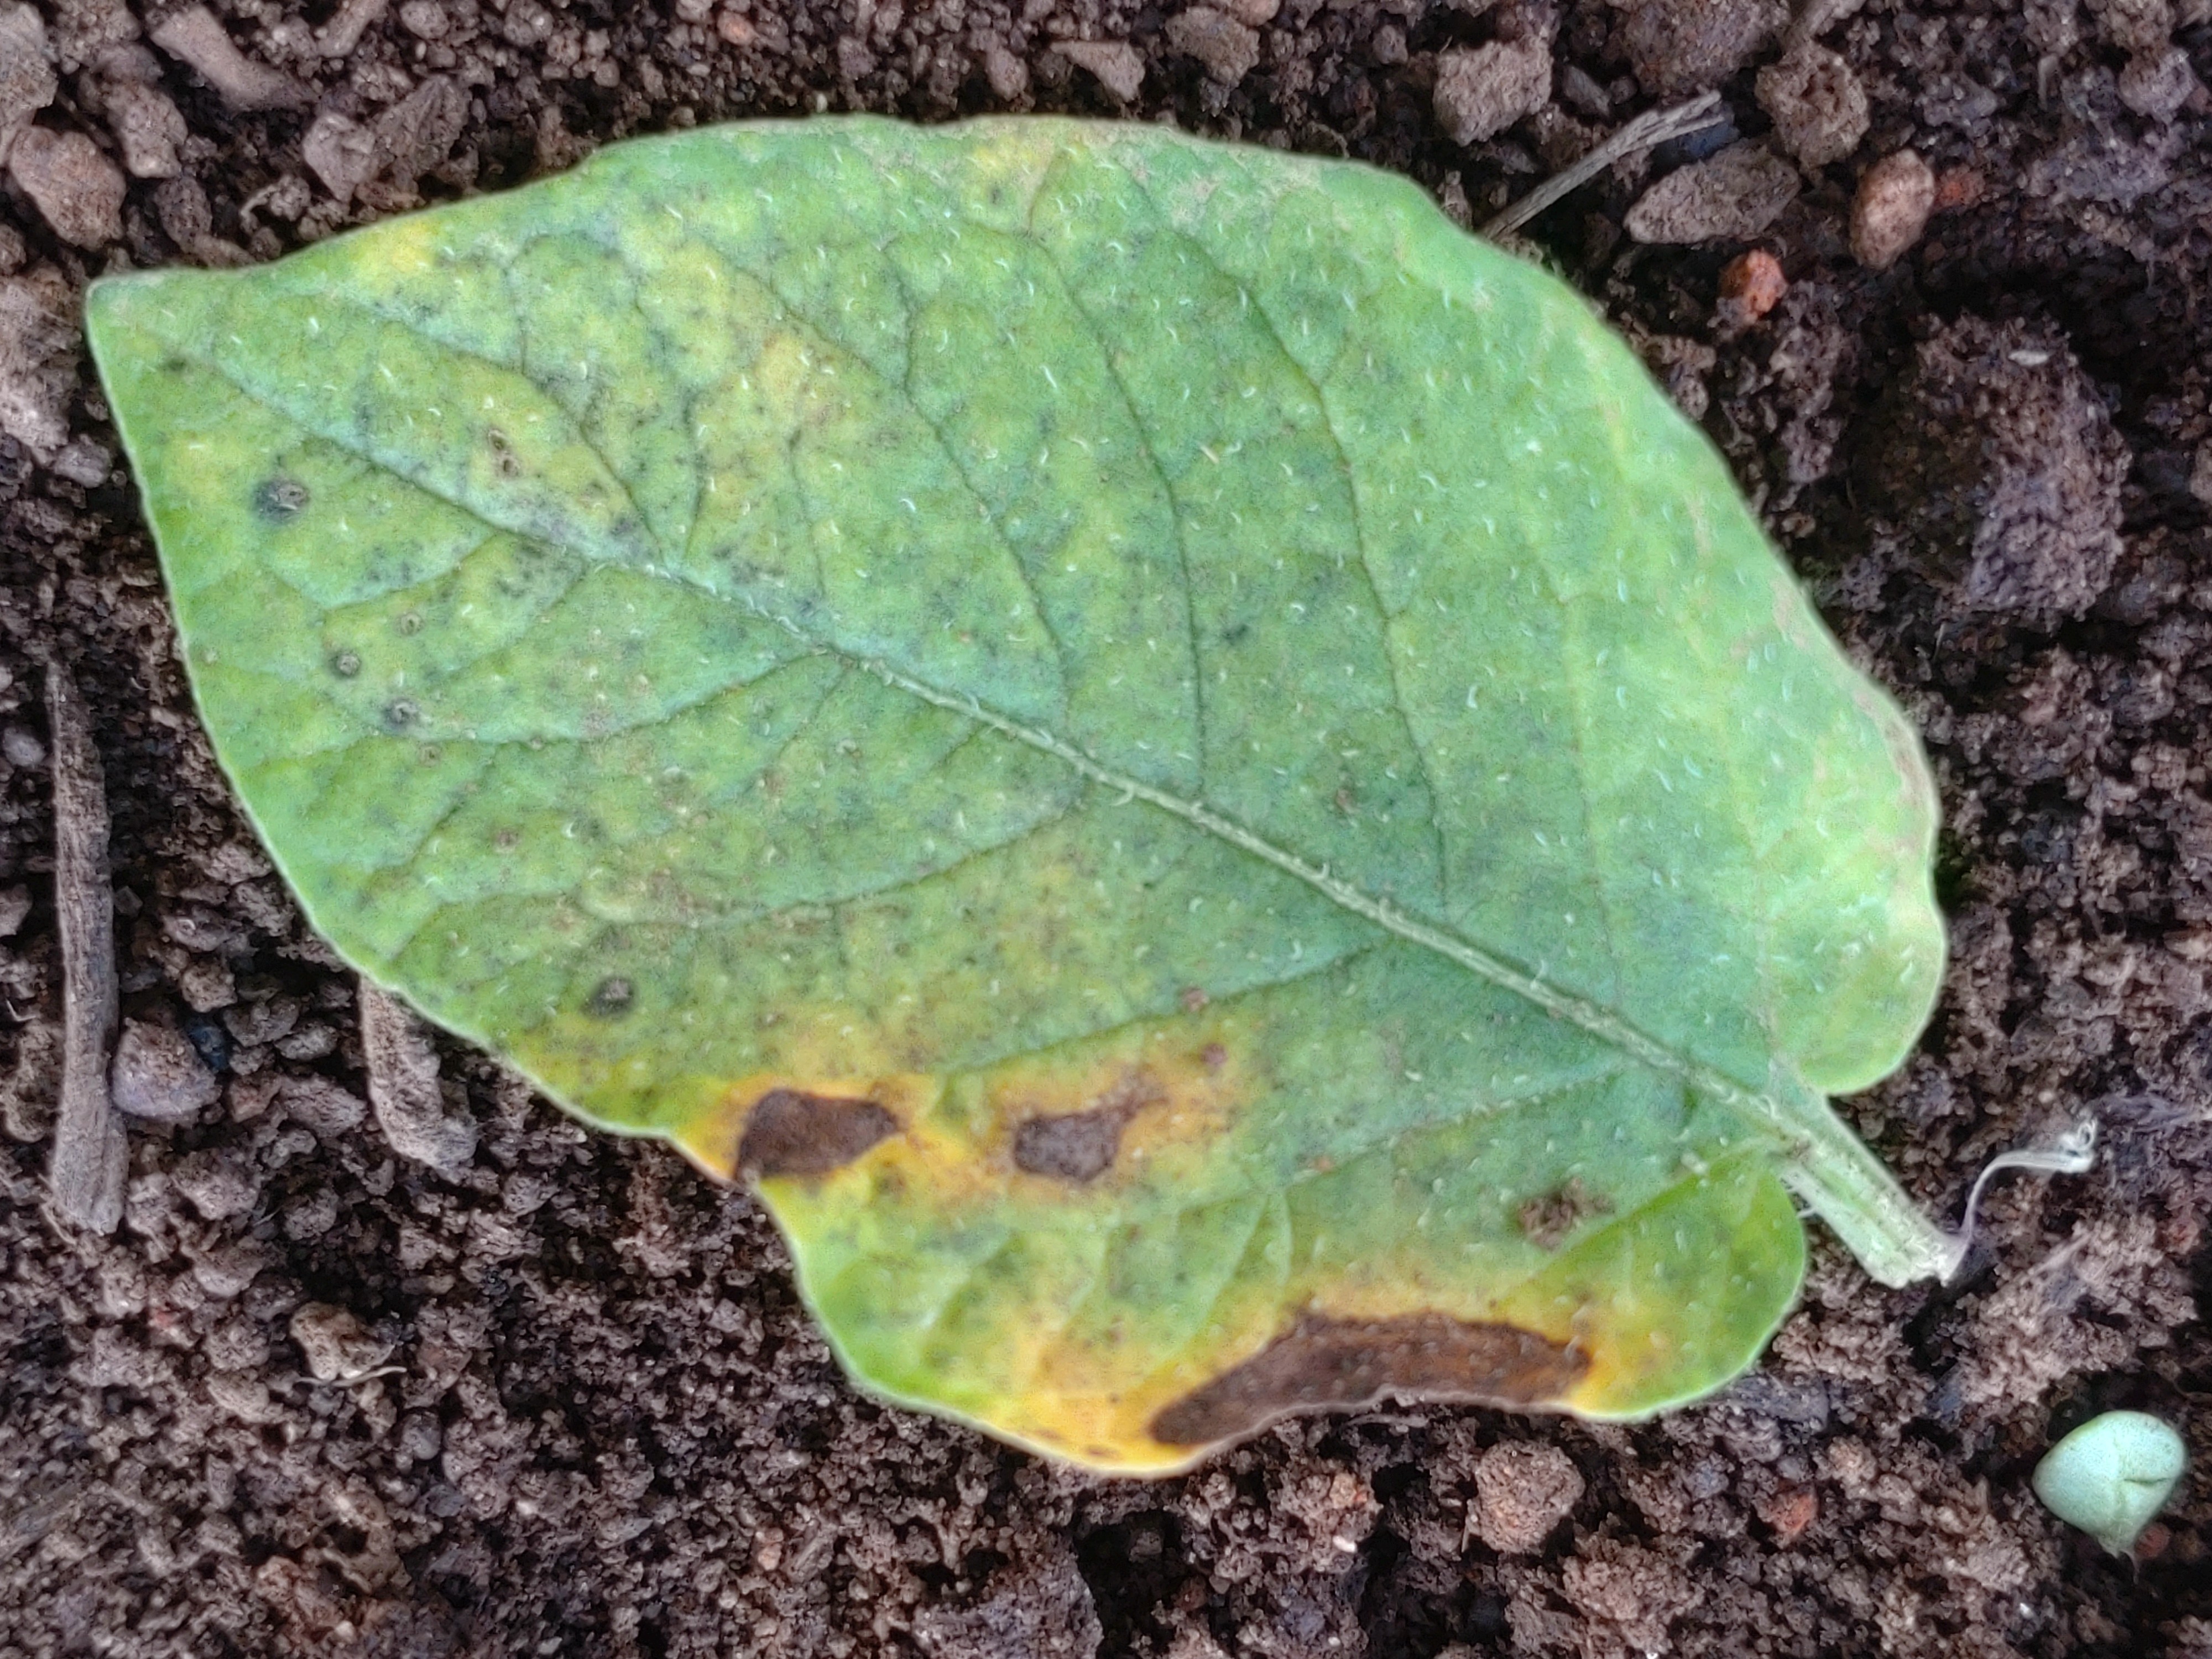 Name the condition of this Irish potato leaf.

late blight
